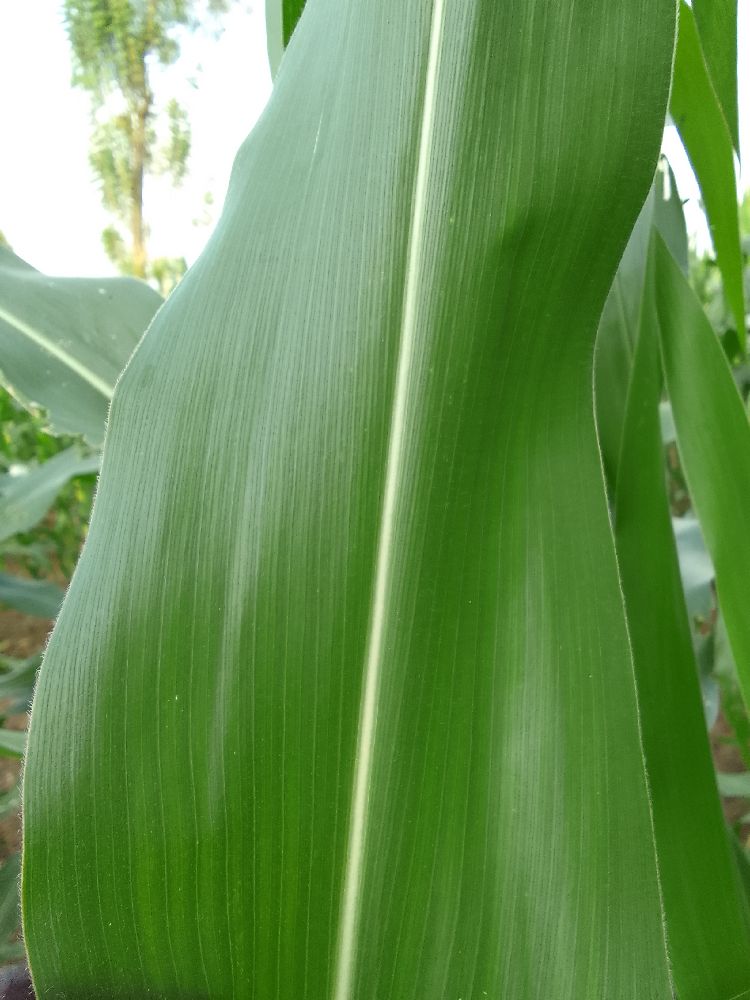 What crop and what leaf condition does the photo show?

maize, healthy
